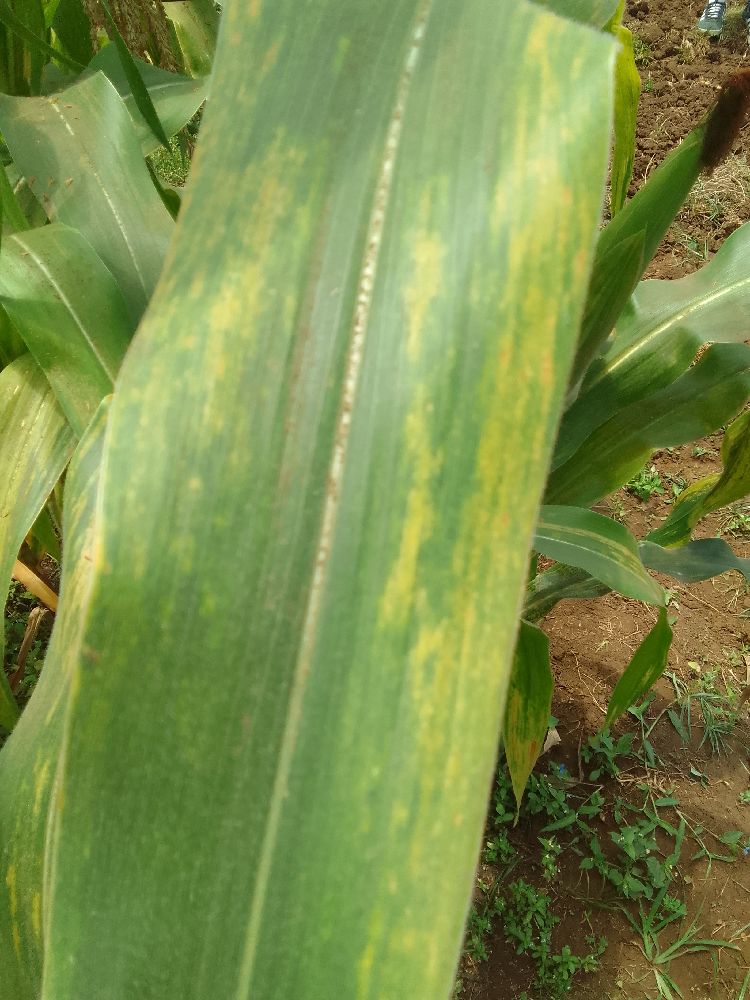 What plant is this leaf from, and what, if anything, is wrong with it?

maize, maize lethal necrosis
